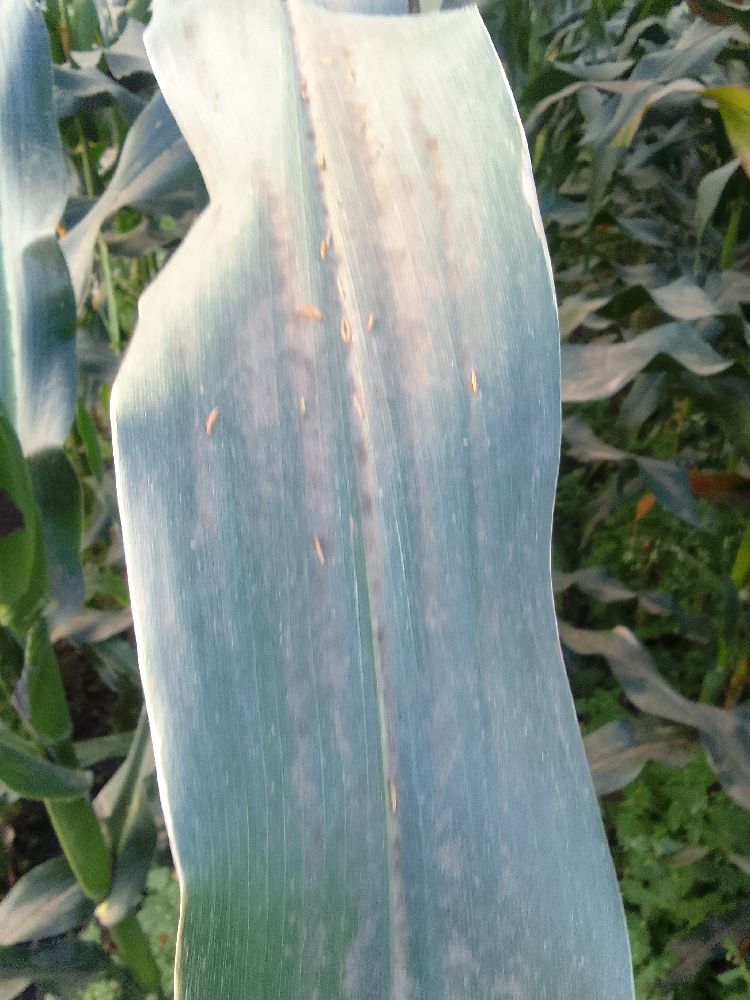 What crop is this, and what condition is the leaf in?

maize, healthy
